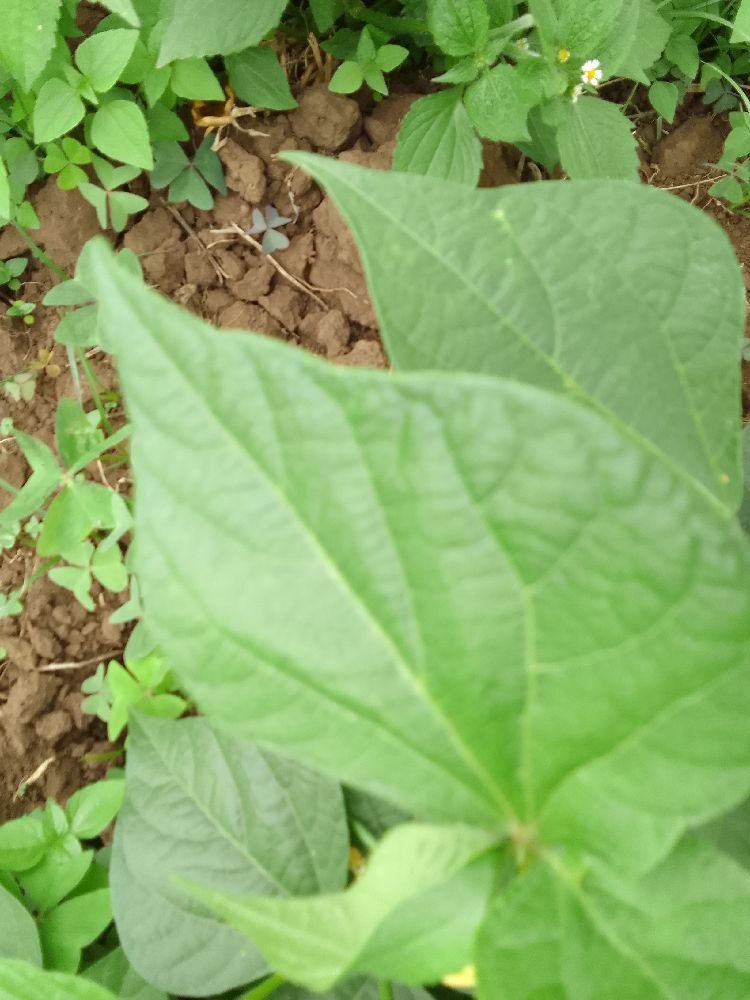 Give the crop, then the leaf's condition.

common bean, healthy
